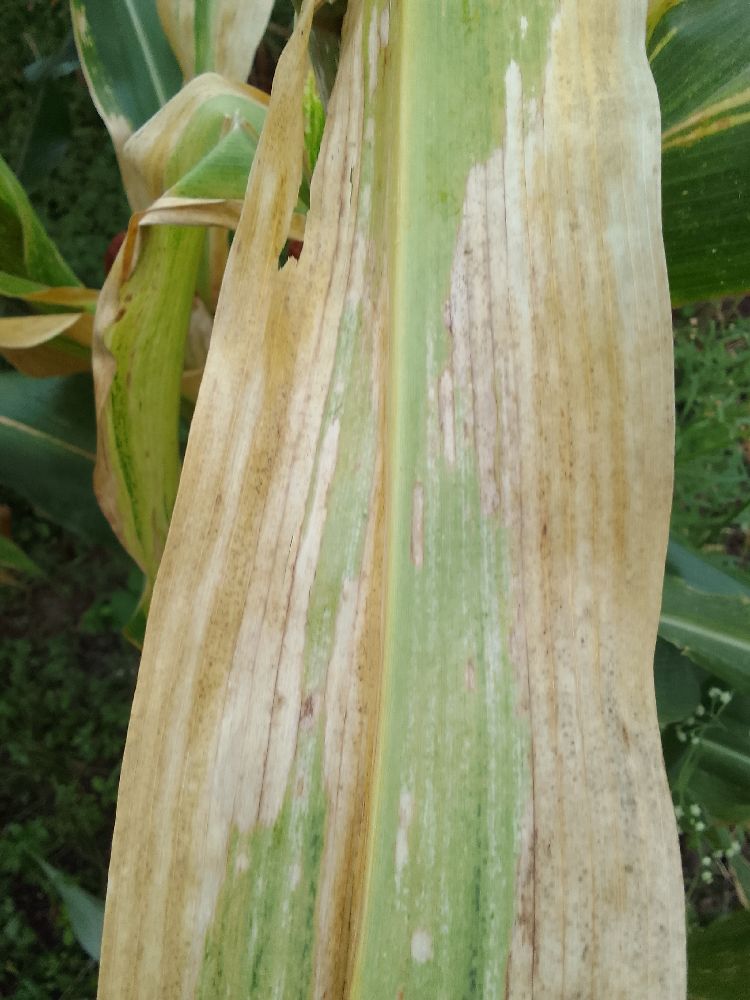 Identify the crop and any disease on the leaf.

maize, maize lethal necrosis
